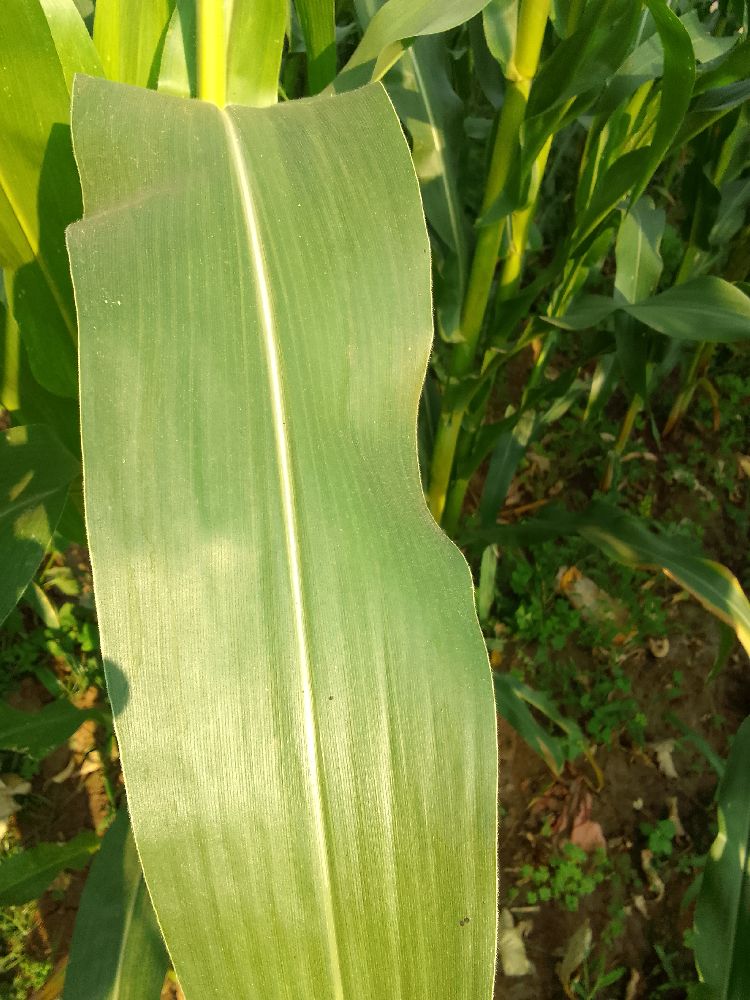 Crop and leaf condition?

maize, healthy
